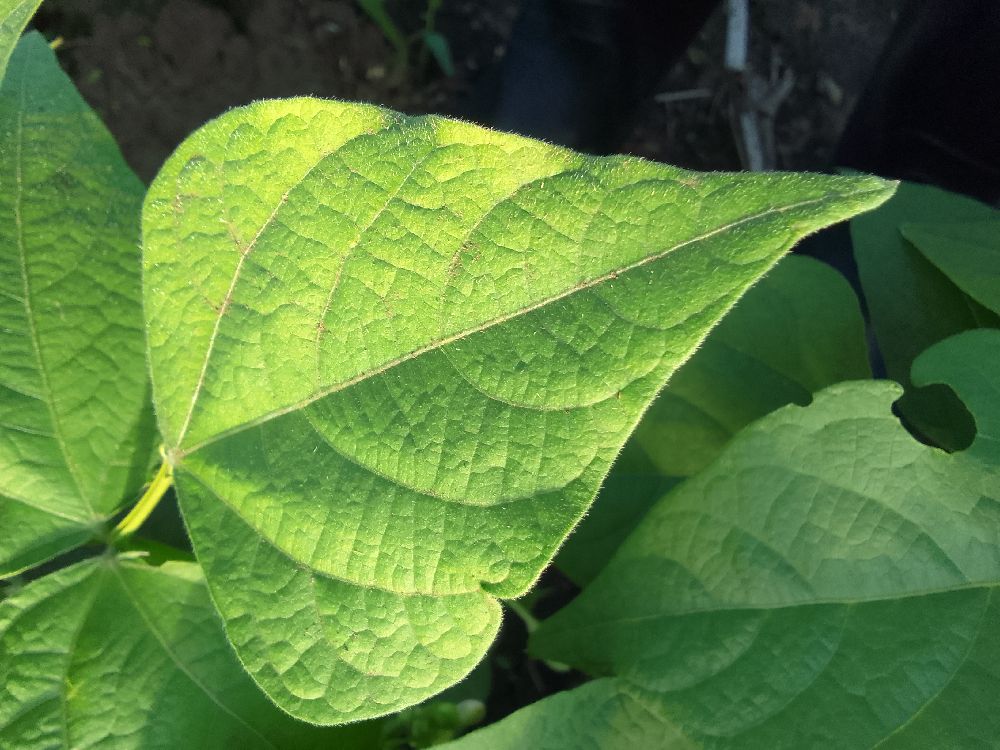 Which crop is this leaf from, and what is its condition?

common bean, healthy
